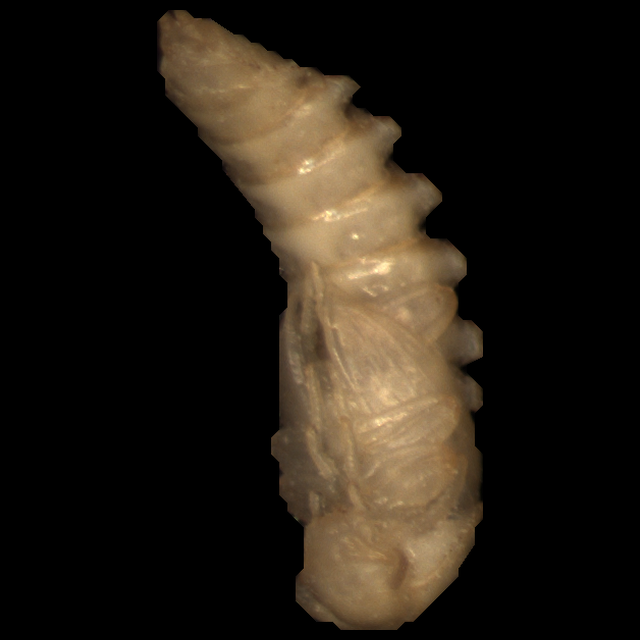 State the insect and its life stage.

mealworm pupa
